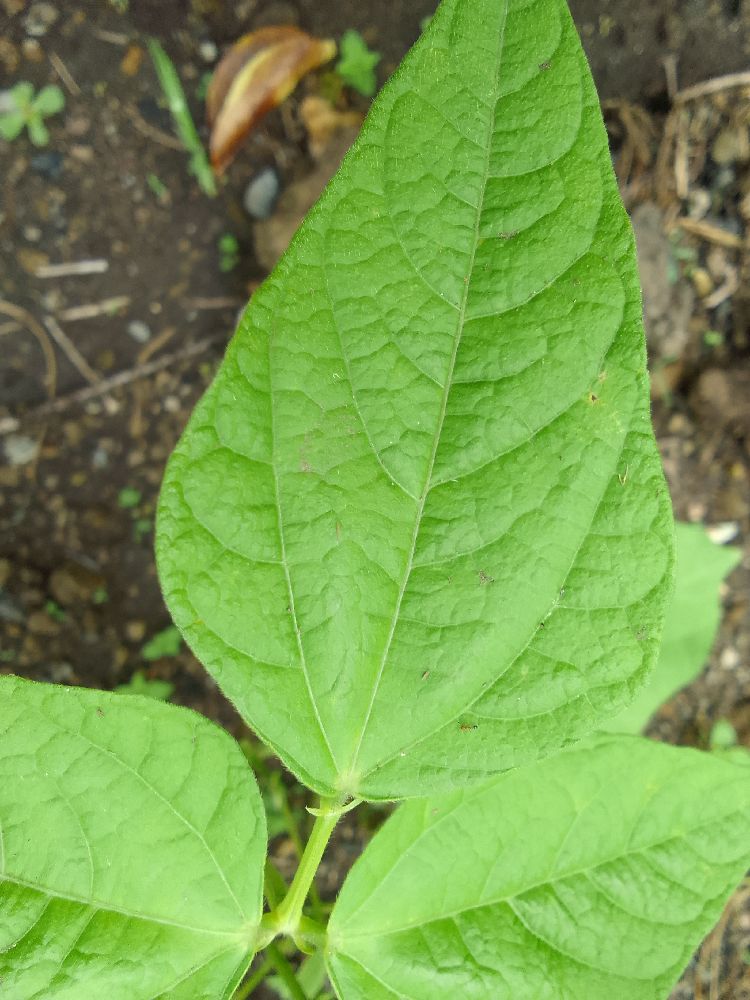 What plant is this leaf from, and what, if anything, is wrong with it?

common bean, healthy
